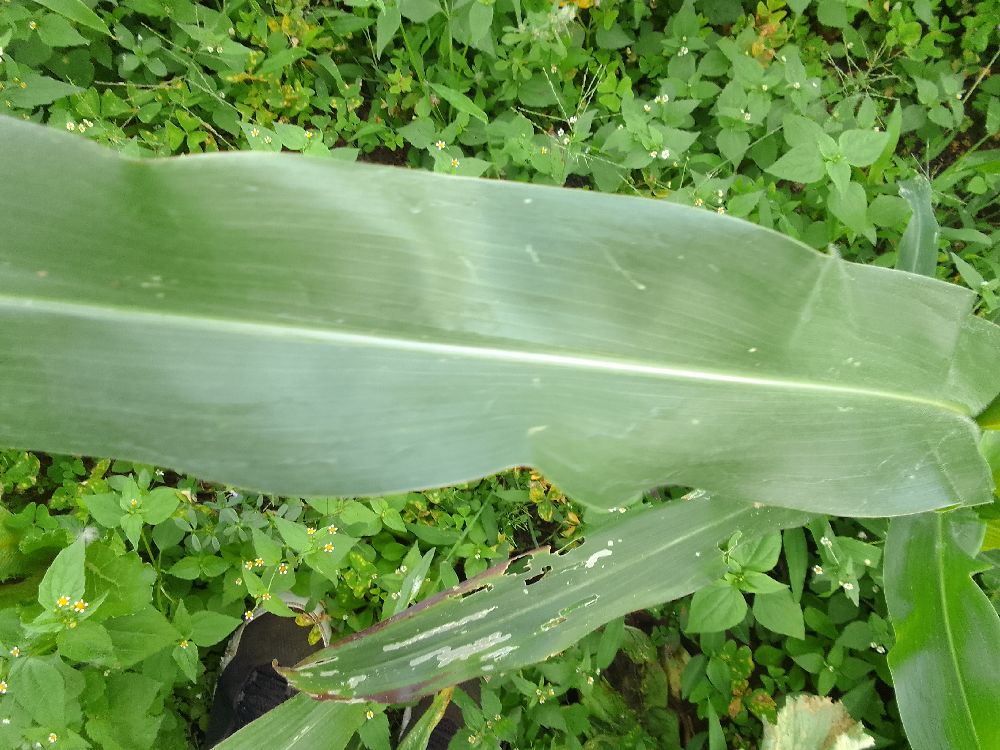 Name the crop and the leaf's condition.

maize, healthy
